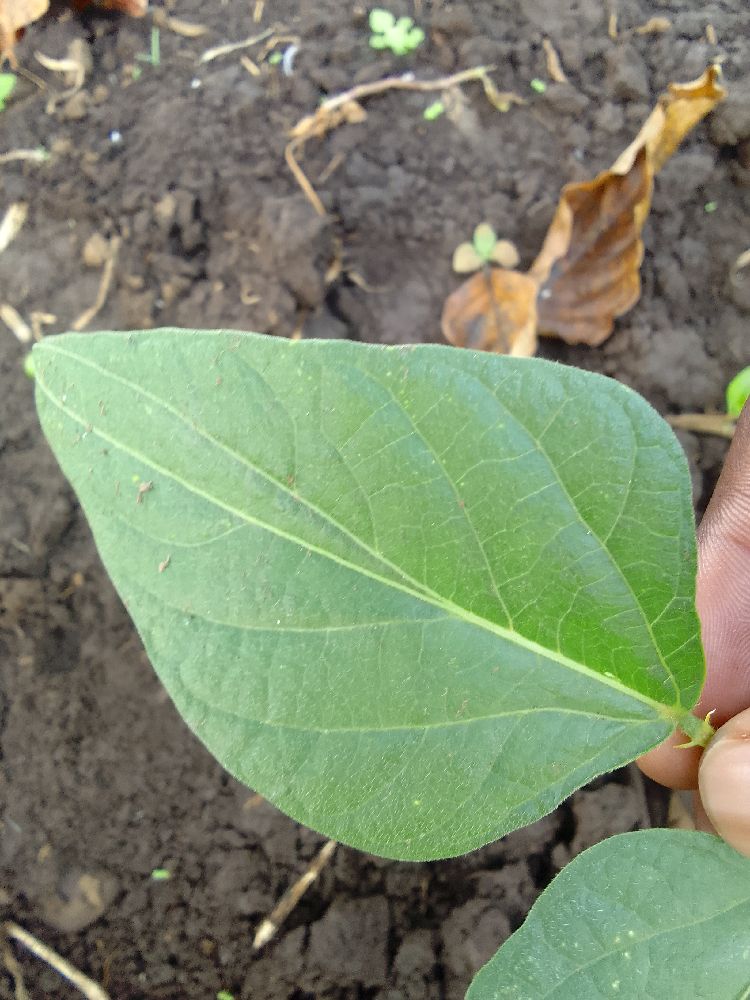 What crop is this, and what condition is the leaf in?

common bean, healthy
